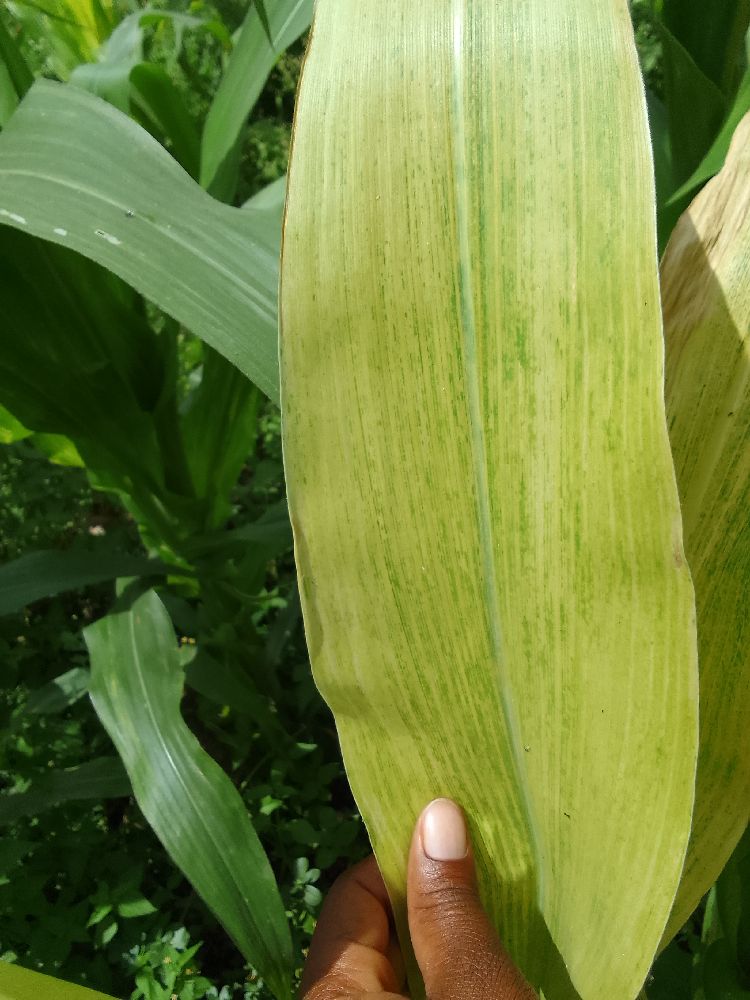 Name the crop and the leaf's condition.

maize, maize lethal necrosis
